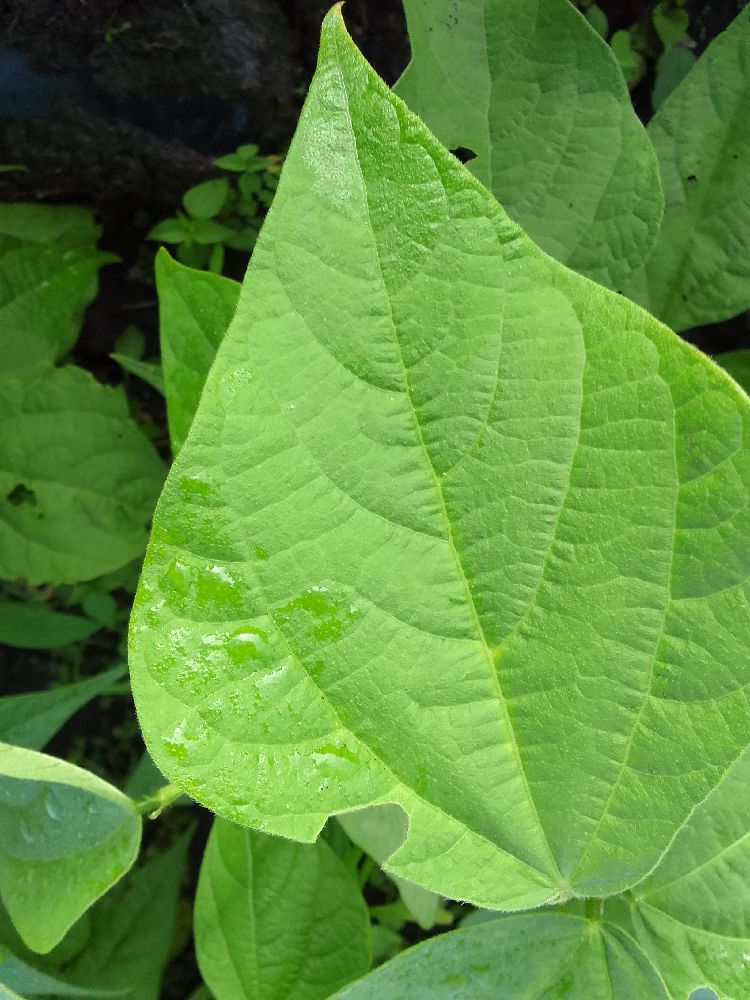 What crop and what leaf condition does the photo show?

common bean, healthy
